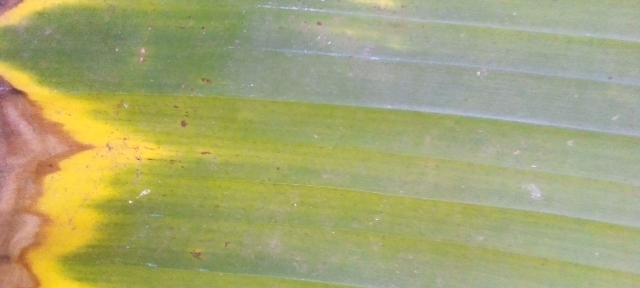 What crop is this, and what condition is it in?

banana, fusarium wilt race 1
